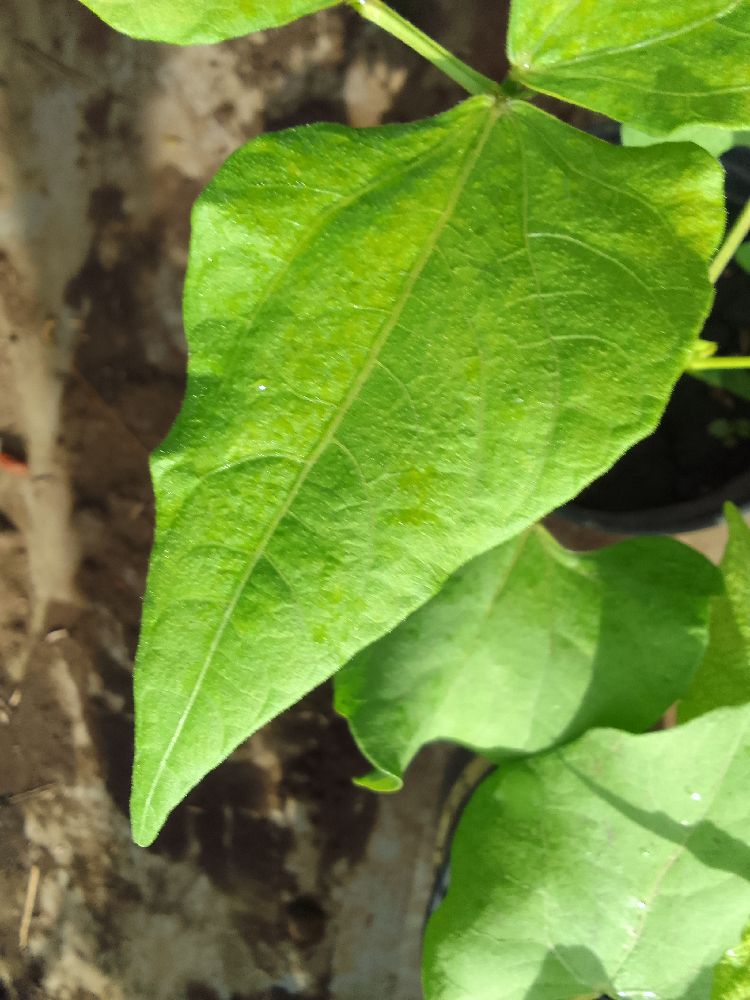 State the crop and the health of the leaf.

common bean, healthy
